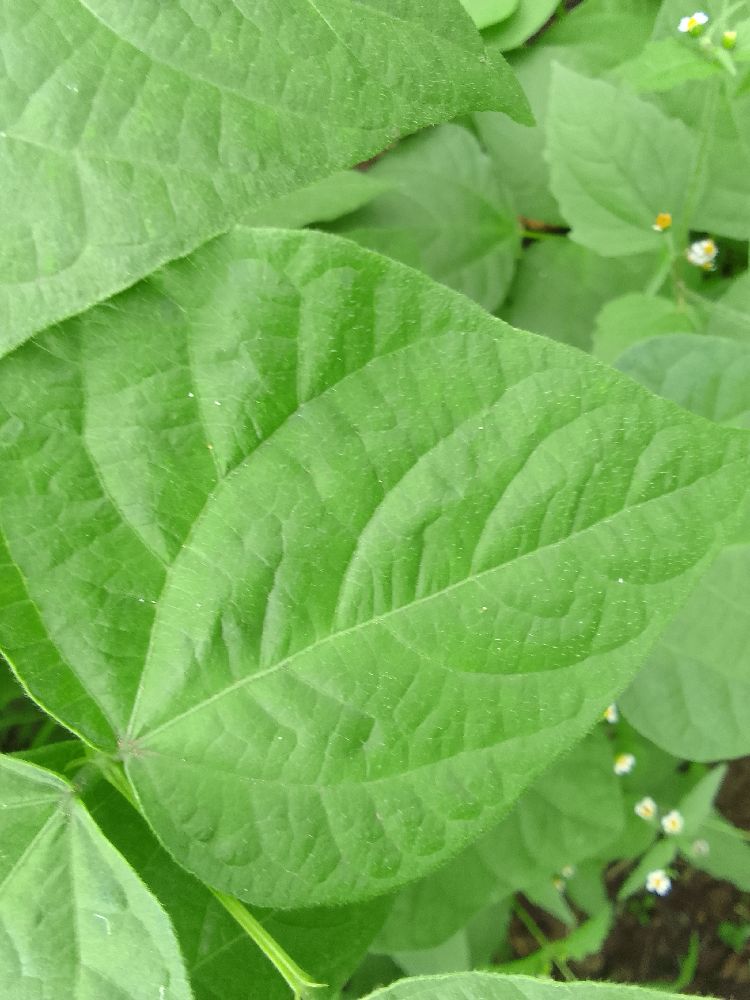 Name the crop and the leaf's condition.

common bean, healthy
